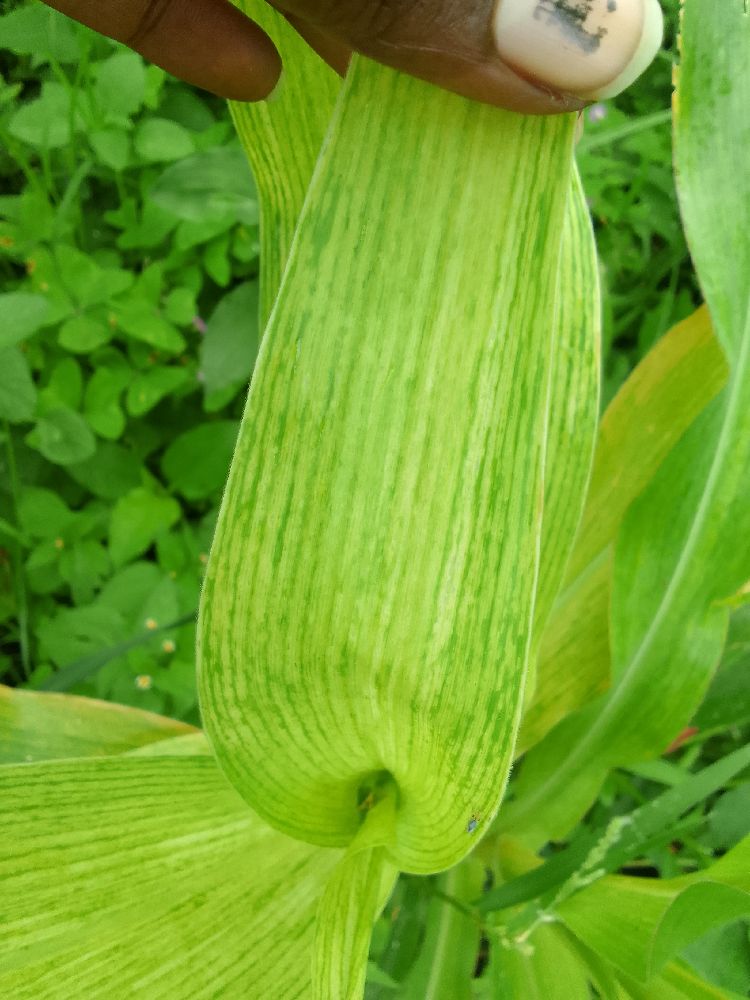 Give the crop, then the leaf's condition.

maize, maize lethal necrosis
